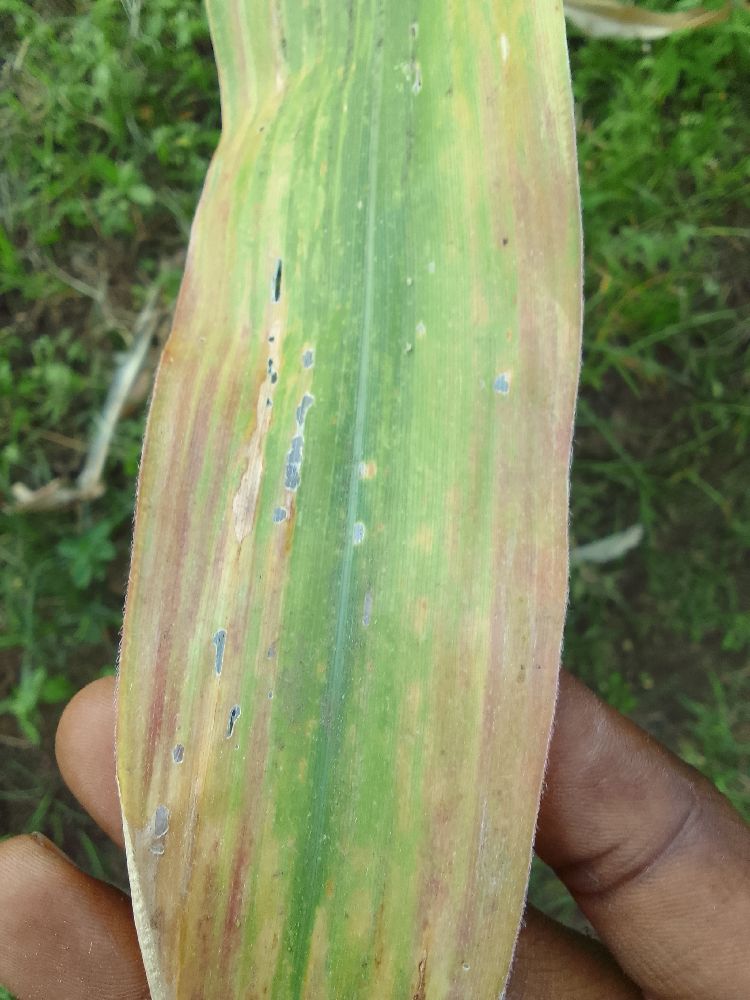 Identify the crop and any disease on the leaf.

maize, maize lethal necrosis
